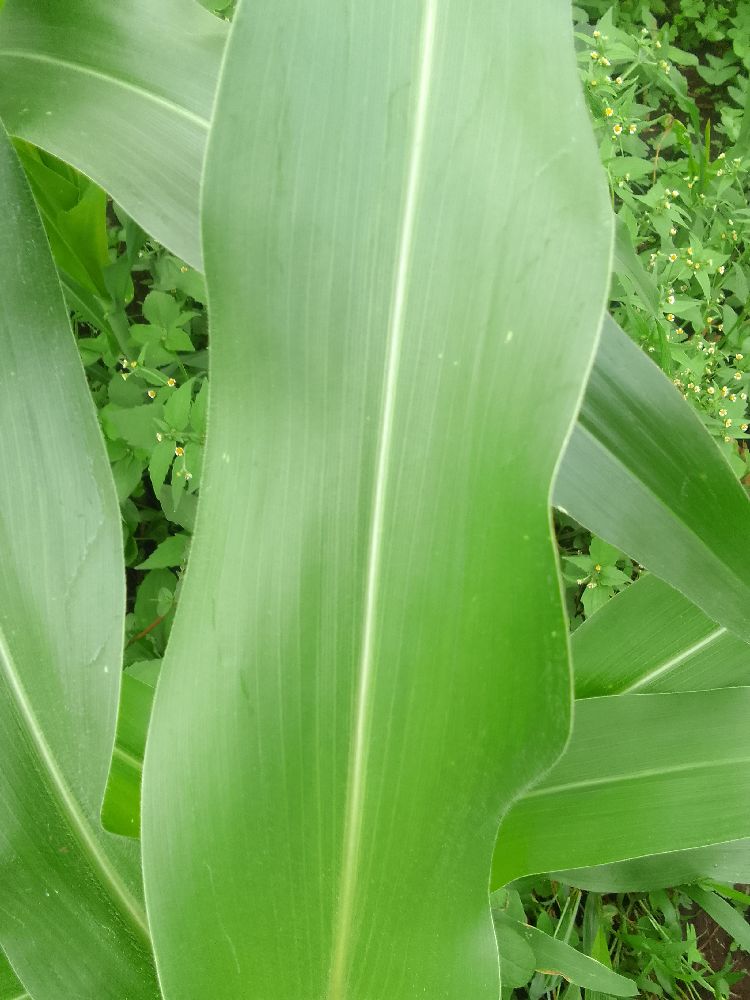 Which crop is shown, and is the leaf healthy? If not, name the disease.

maize, healthy
